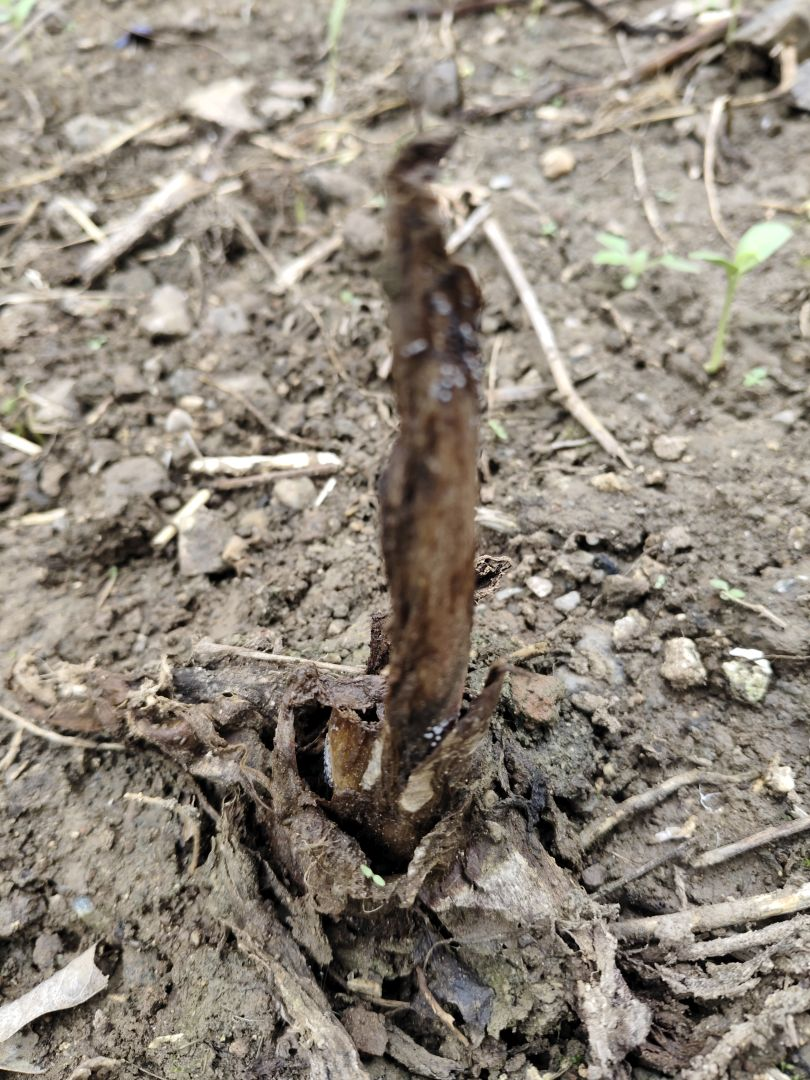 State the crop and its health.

taro, root rot
